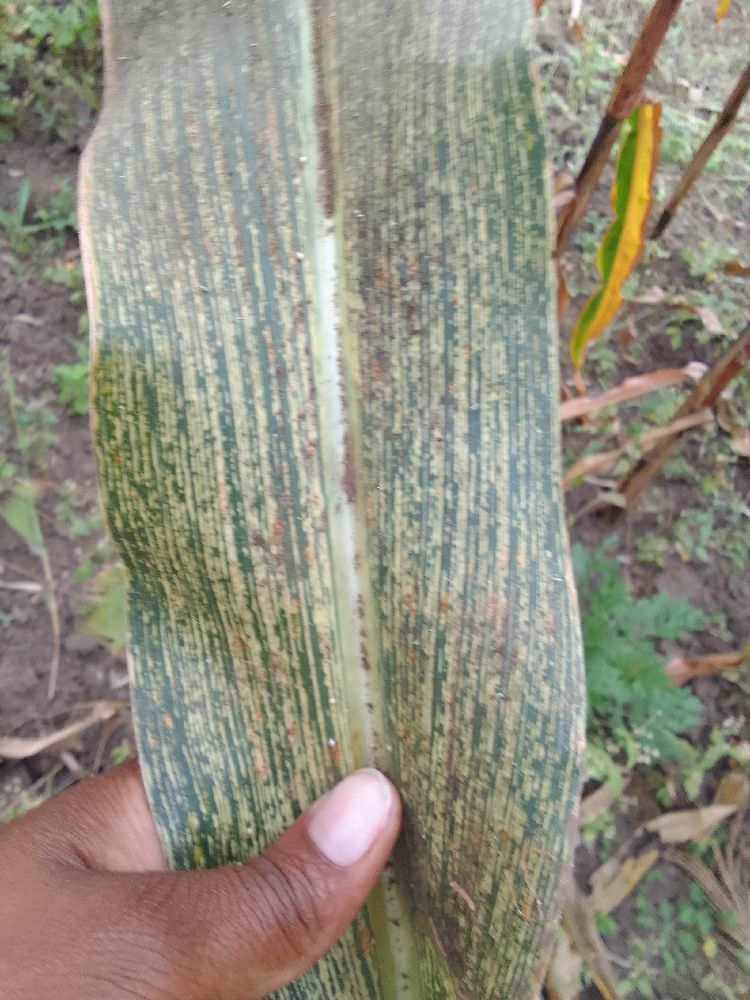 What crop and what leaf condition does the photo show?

maize, maize streak virus
